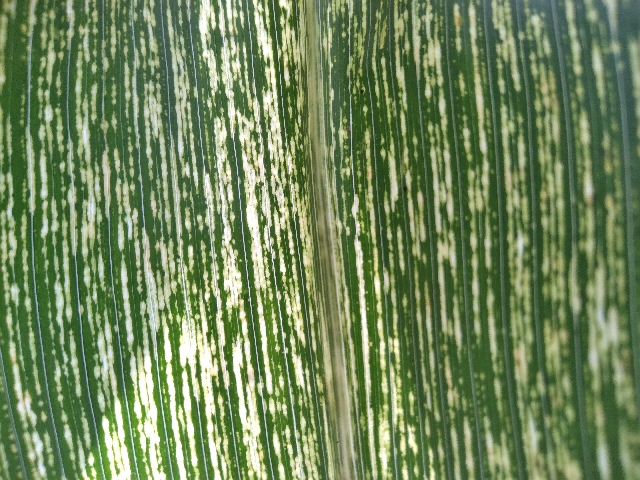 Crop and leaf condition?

maize, maize streak virus
